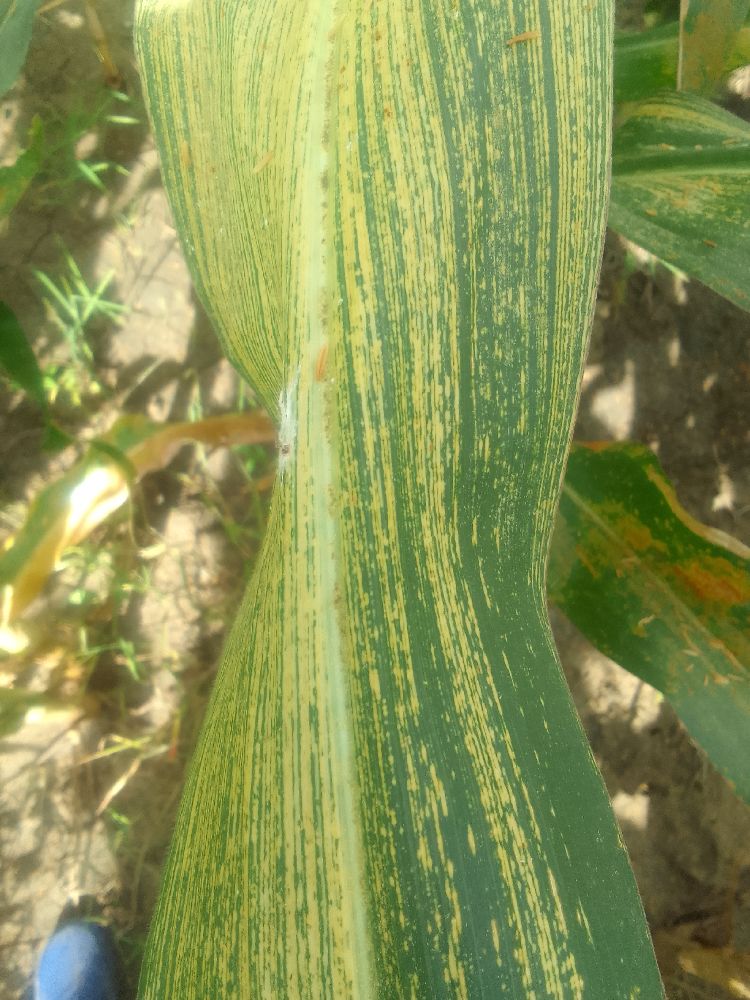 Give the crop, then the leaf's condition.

maize, maize streak virus
